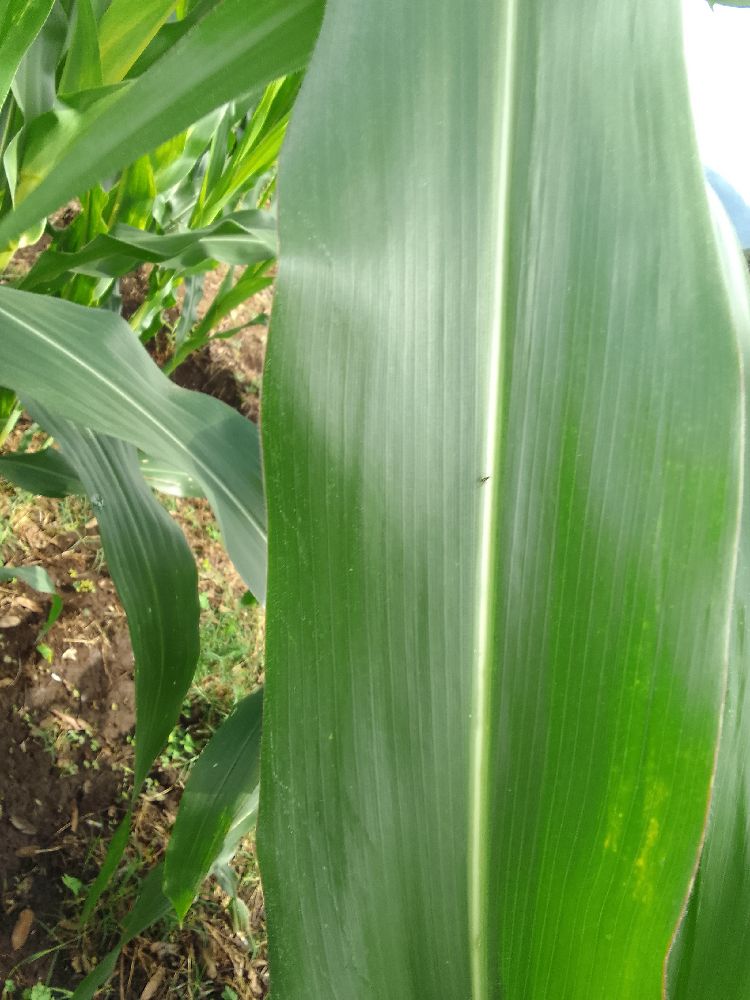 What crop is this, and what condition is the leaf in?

maize, healthy
